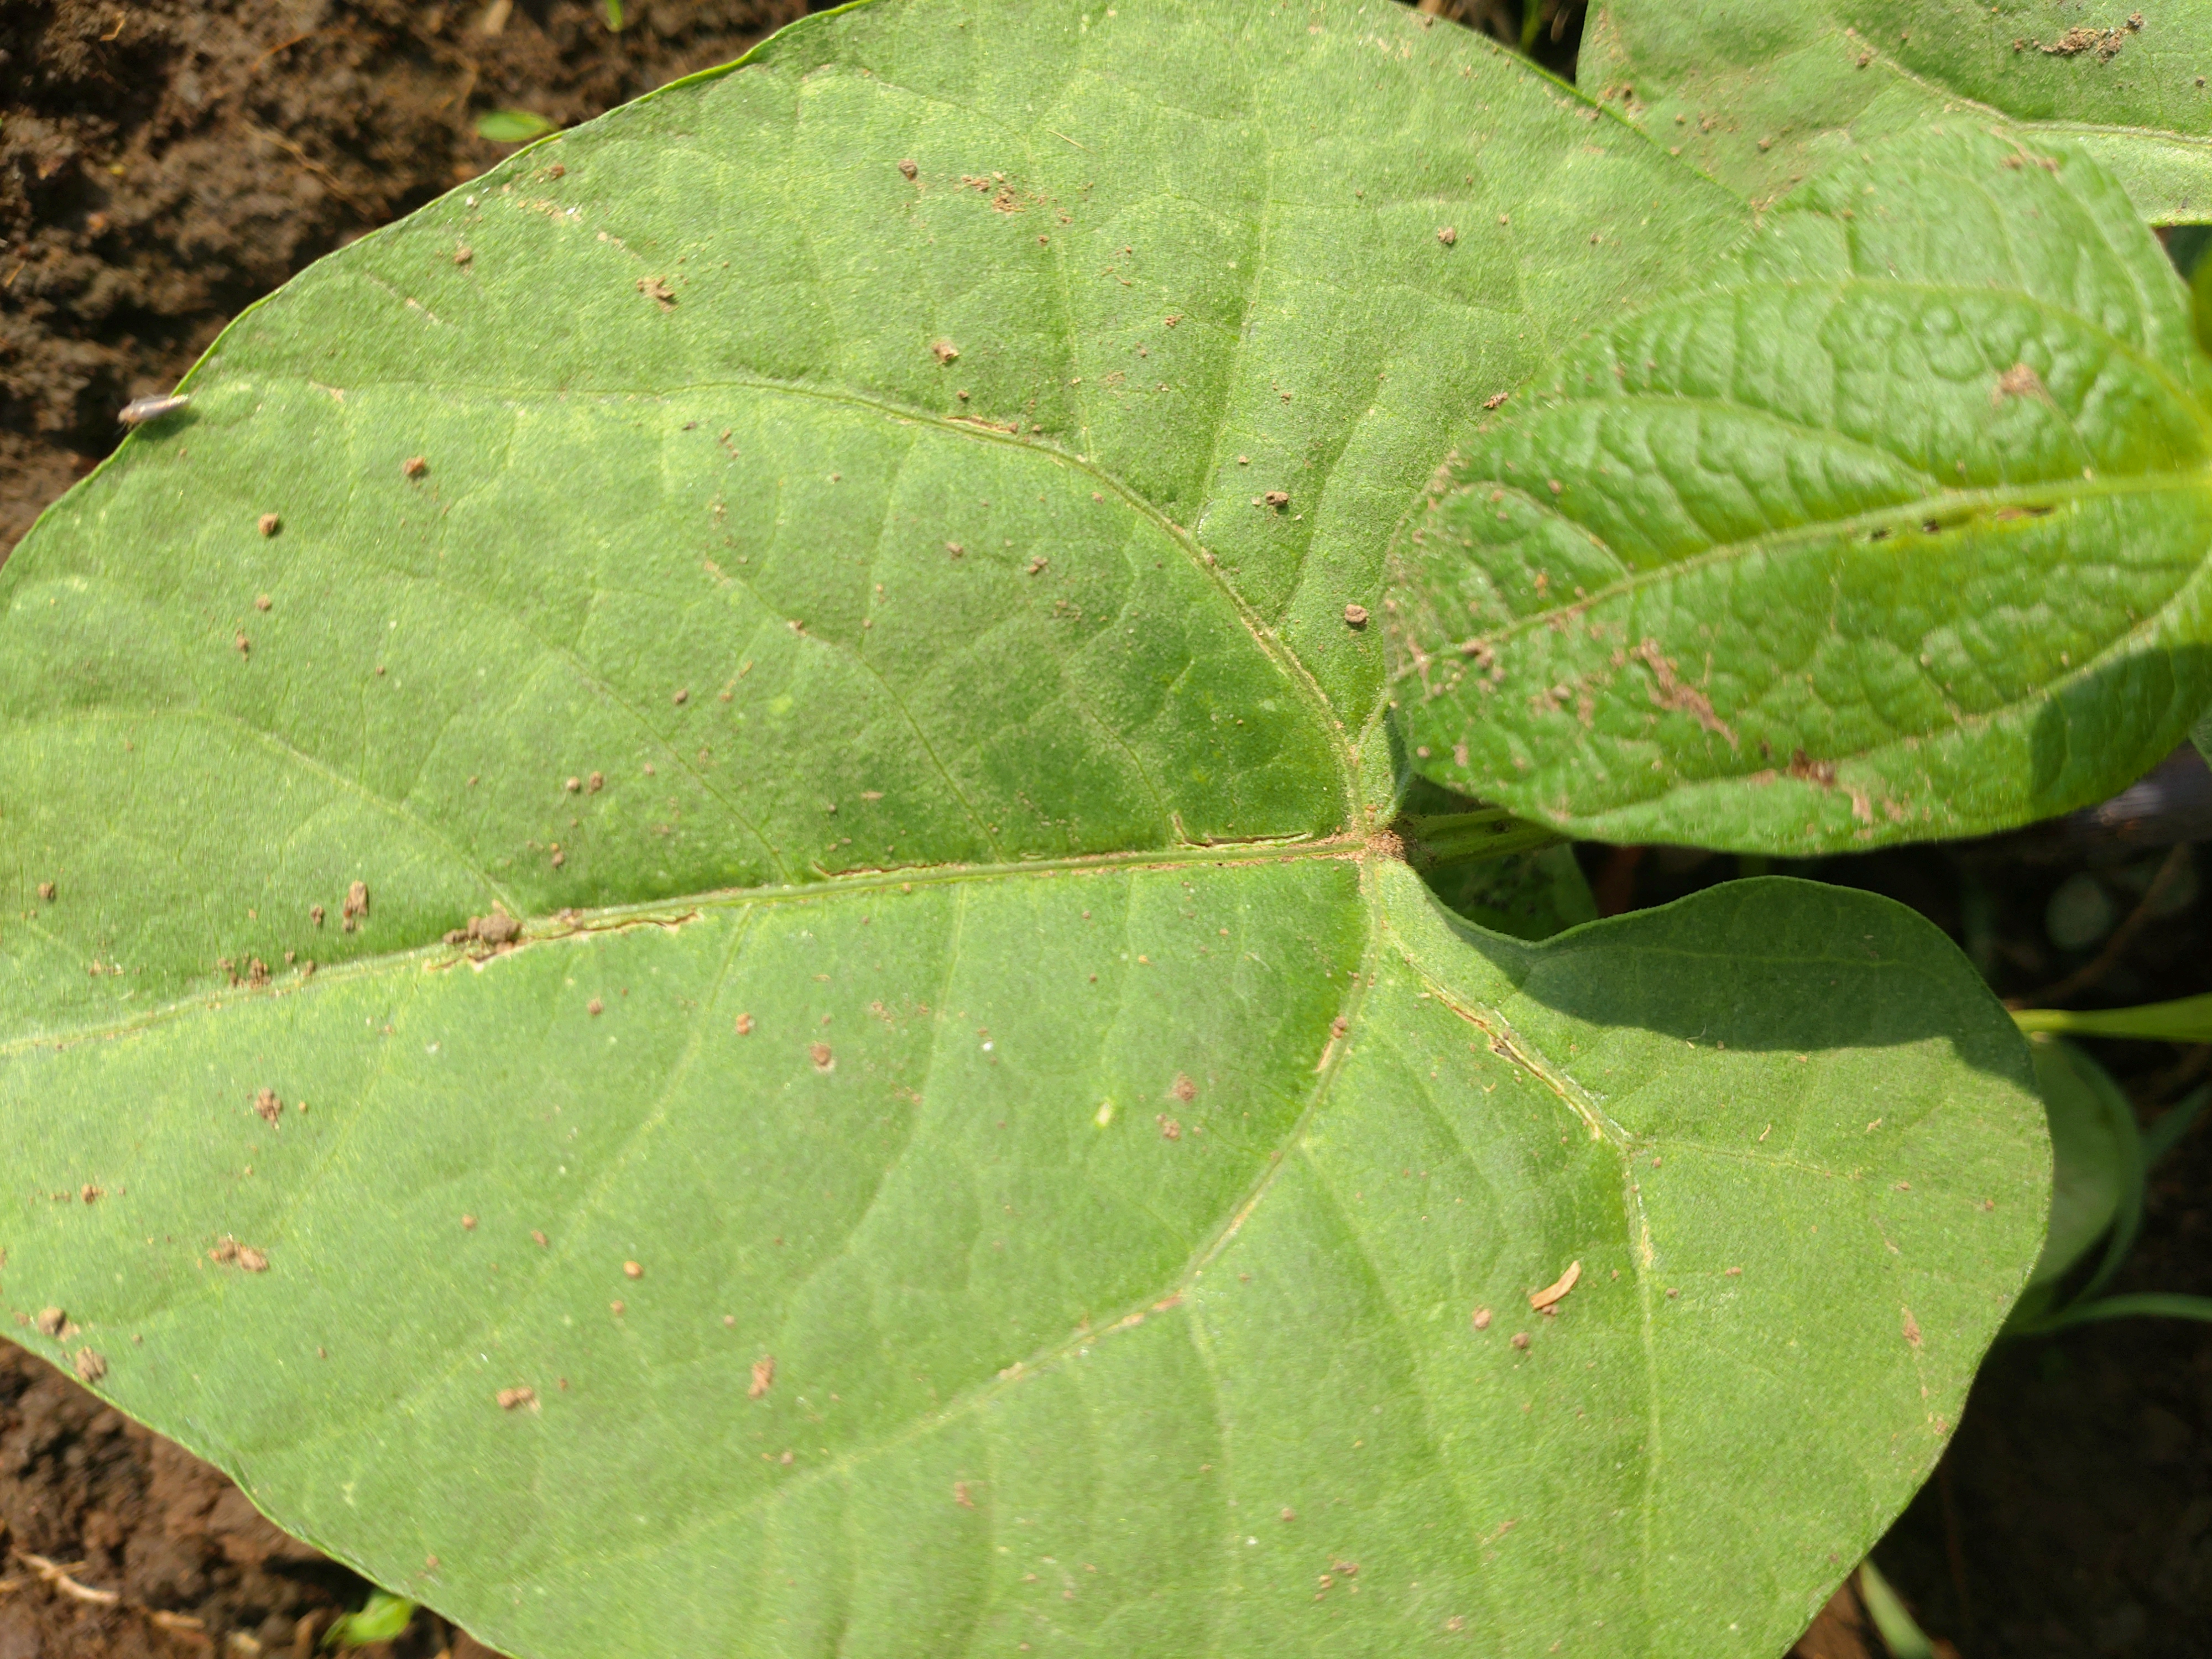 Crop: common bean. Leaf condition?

healthy
